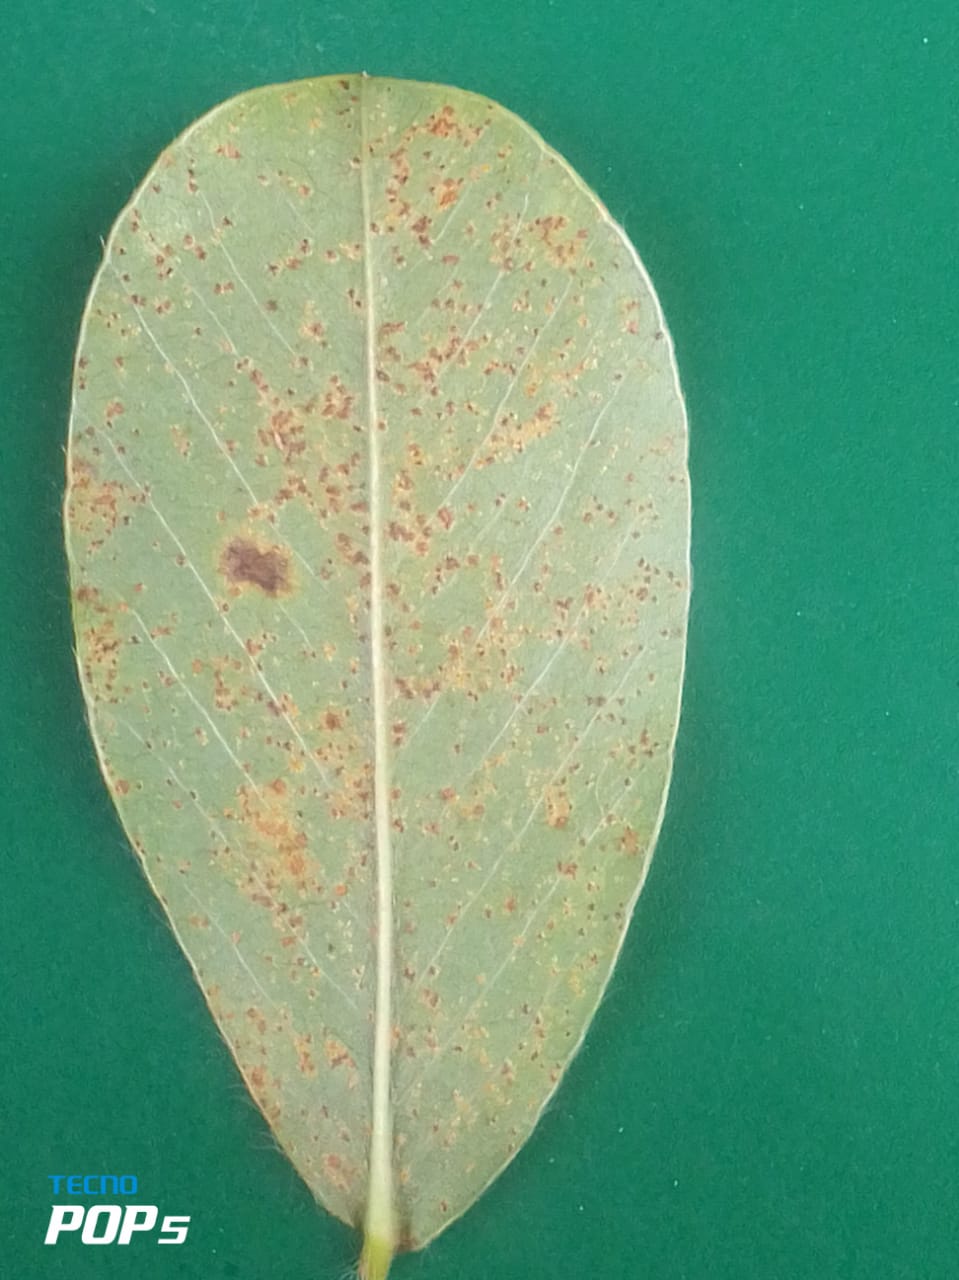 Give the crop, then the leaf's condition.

peanut, puccinia arachidis
